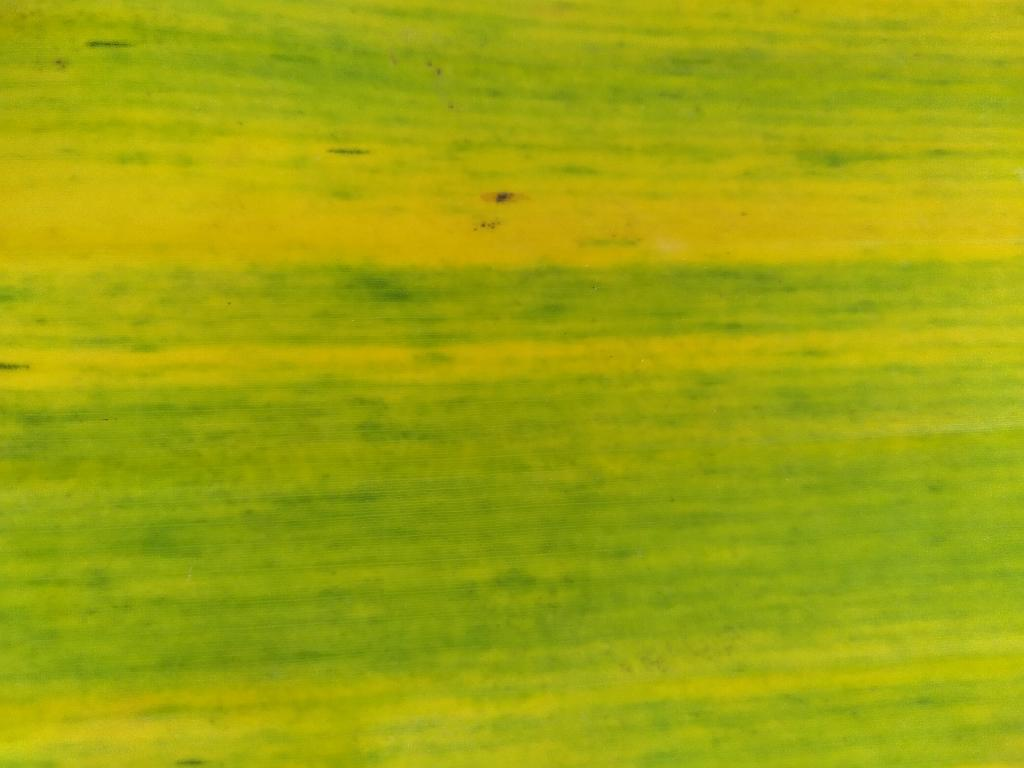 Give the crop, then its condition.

banana, fusarium wilt race 1
